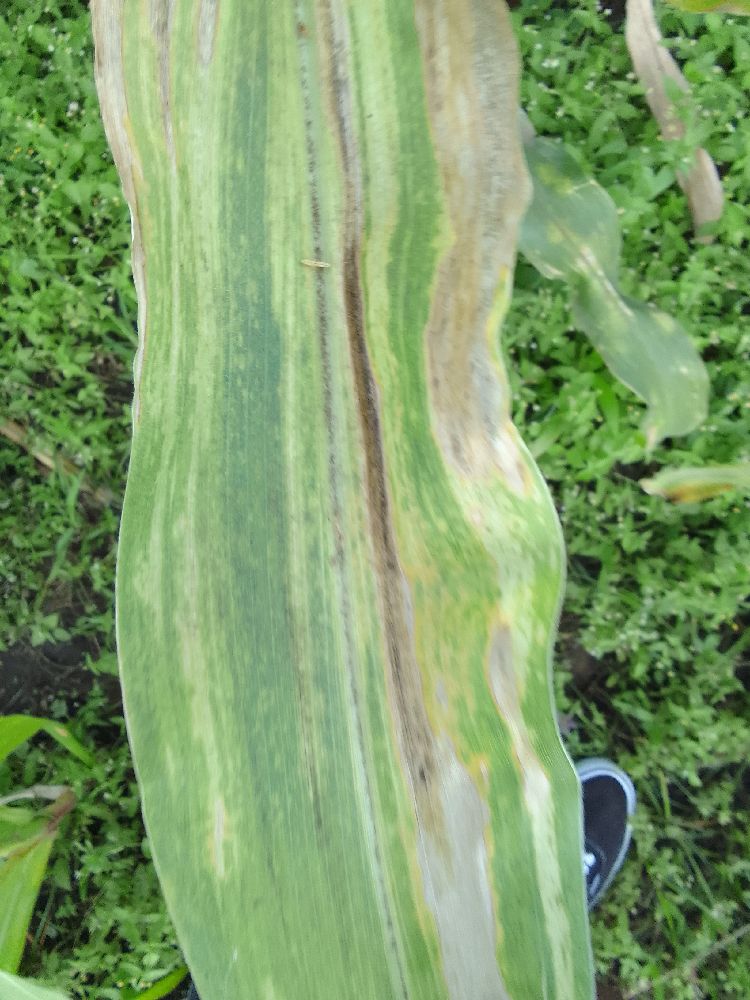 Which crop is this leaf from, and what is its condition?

maize, maize lethal necrosis
